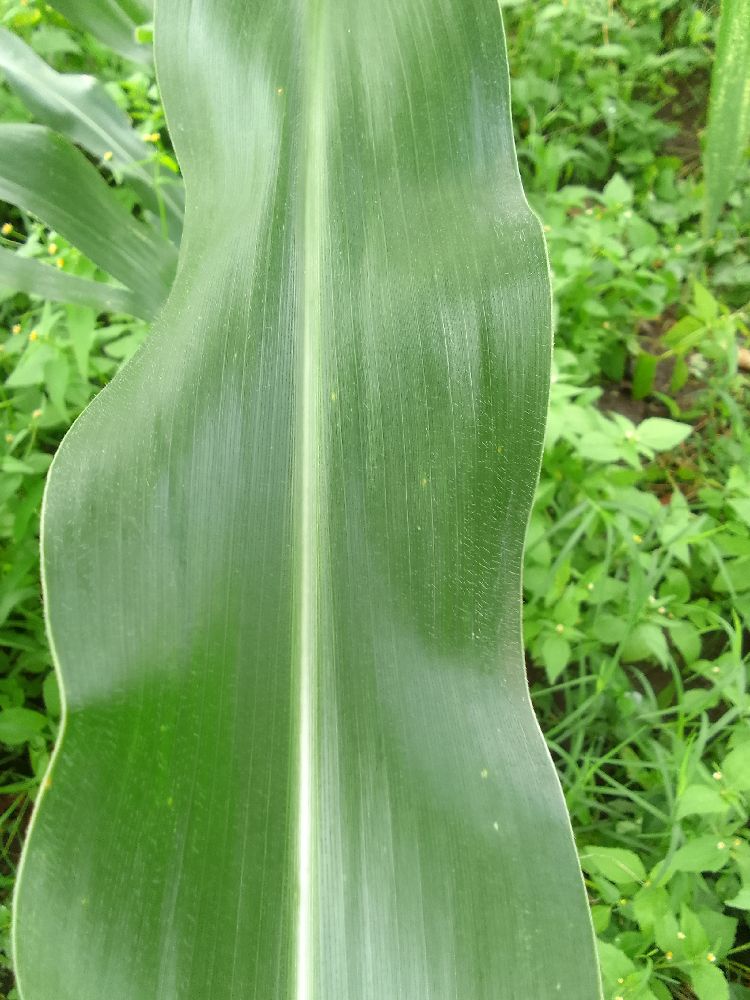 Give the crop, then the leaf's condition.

maize, healthy
